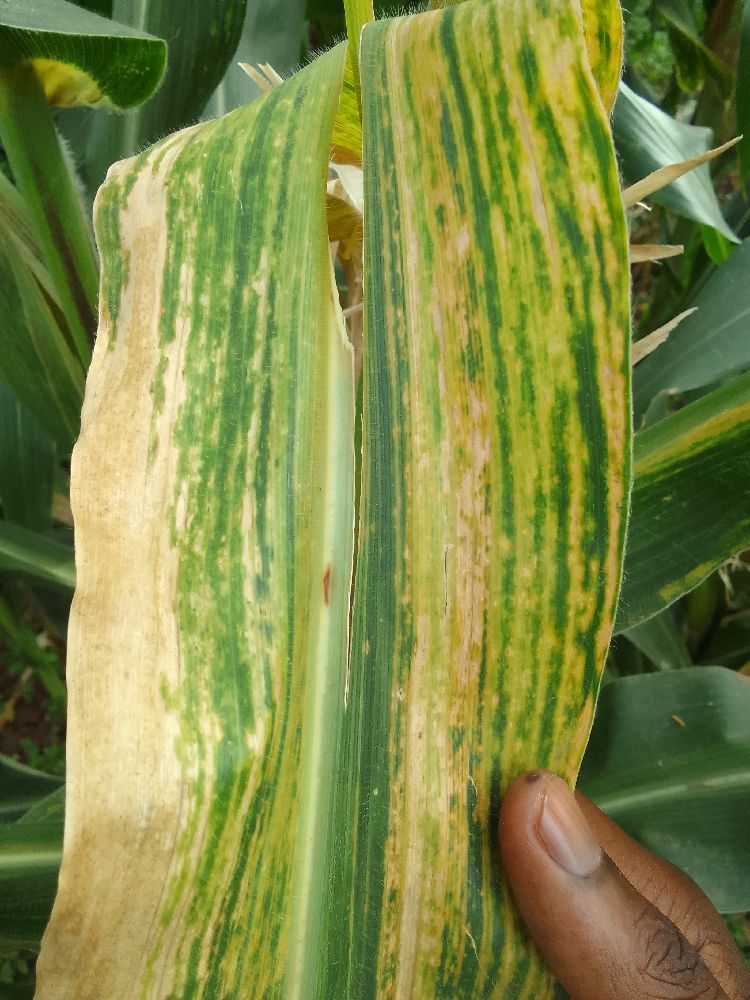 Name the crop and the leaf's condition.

maize, maize lethal necrosis
